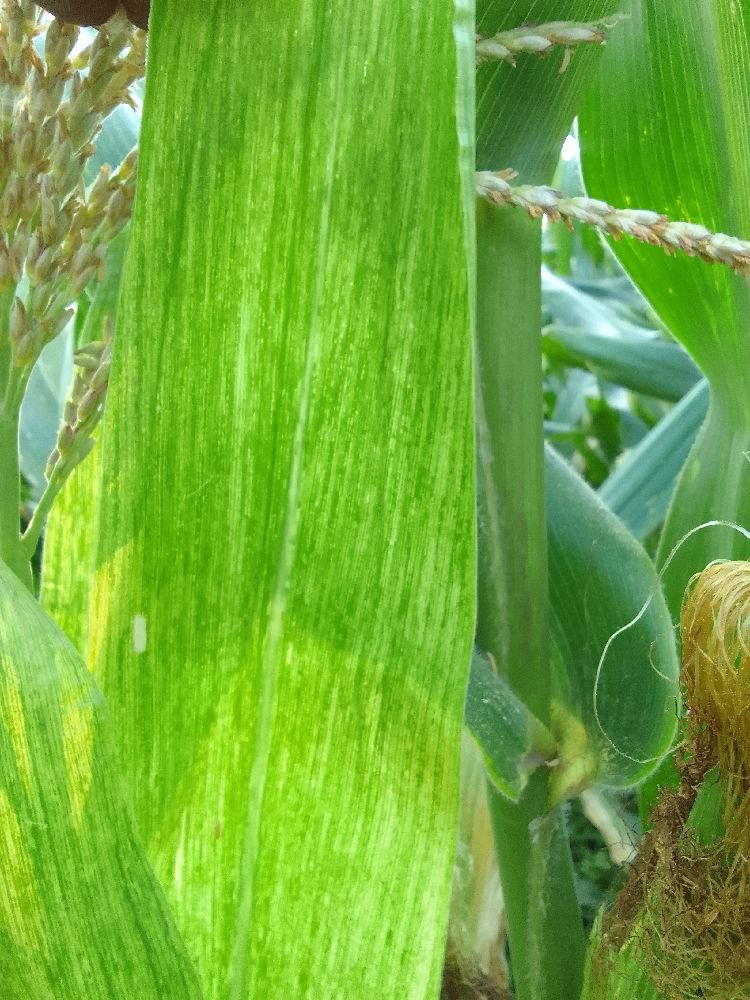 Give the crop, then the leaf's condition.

maize, maize lethal necrosis
